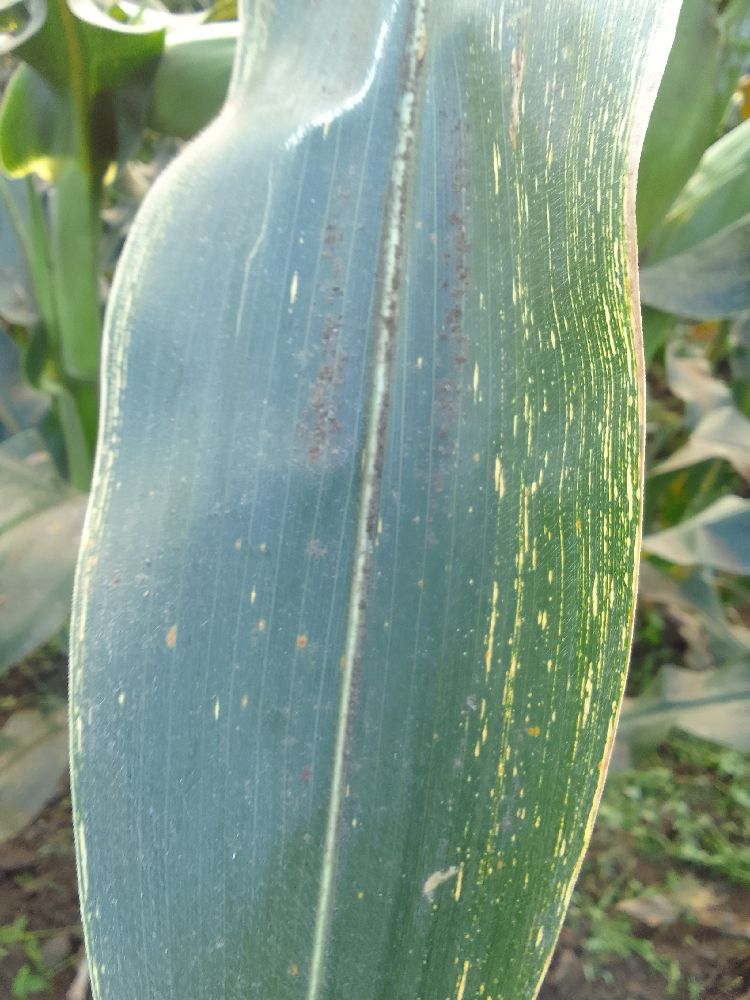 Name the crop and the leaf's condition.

maize, maize streak virus
